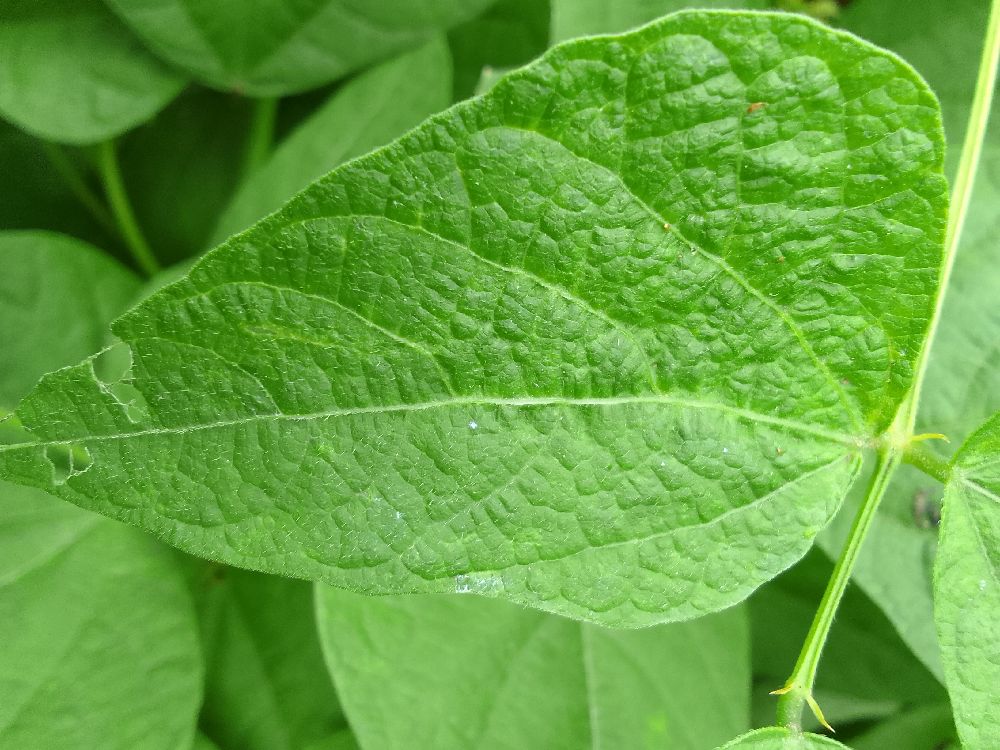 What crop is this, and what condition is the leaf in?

common bean, healthy
